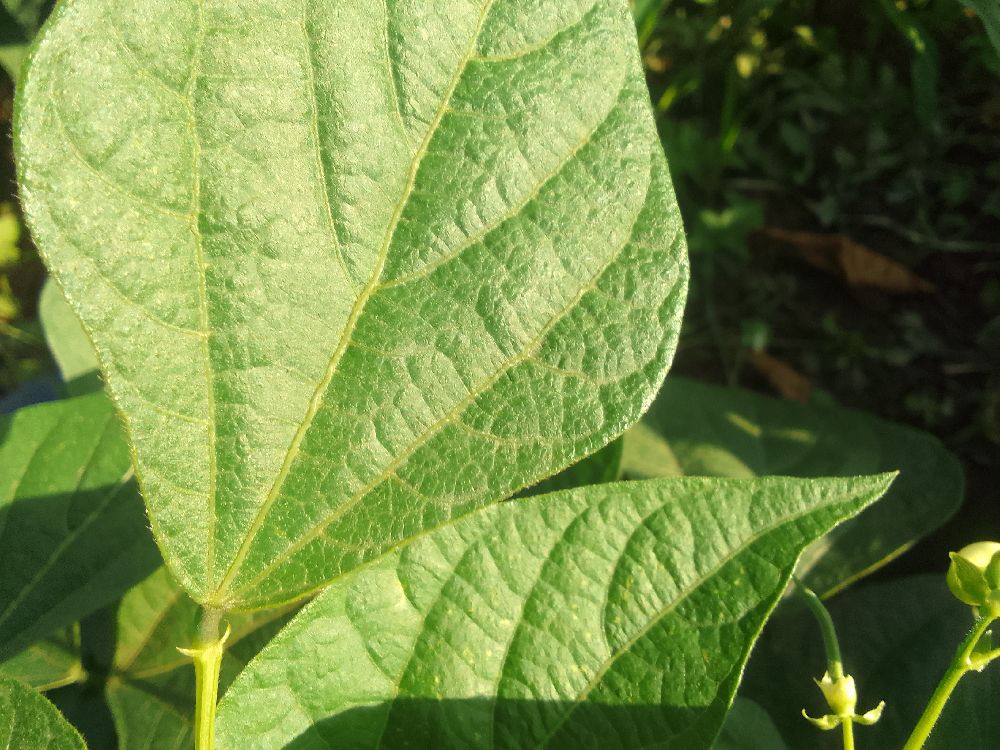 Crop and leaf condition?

common bean, healthy
